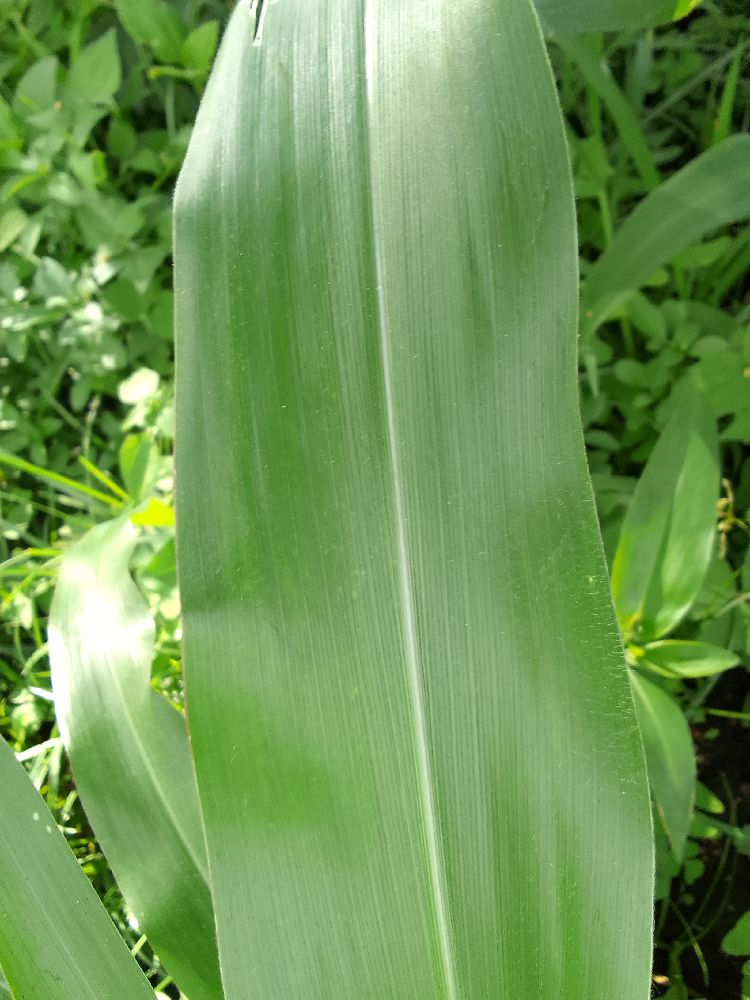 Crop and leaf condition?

maize, healthy
